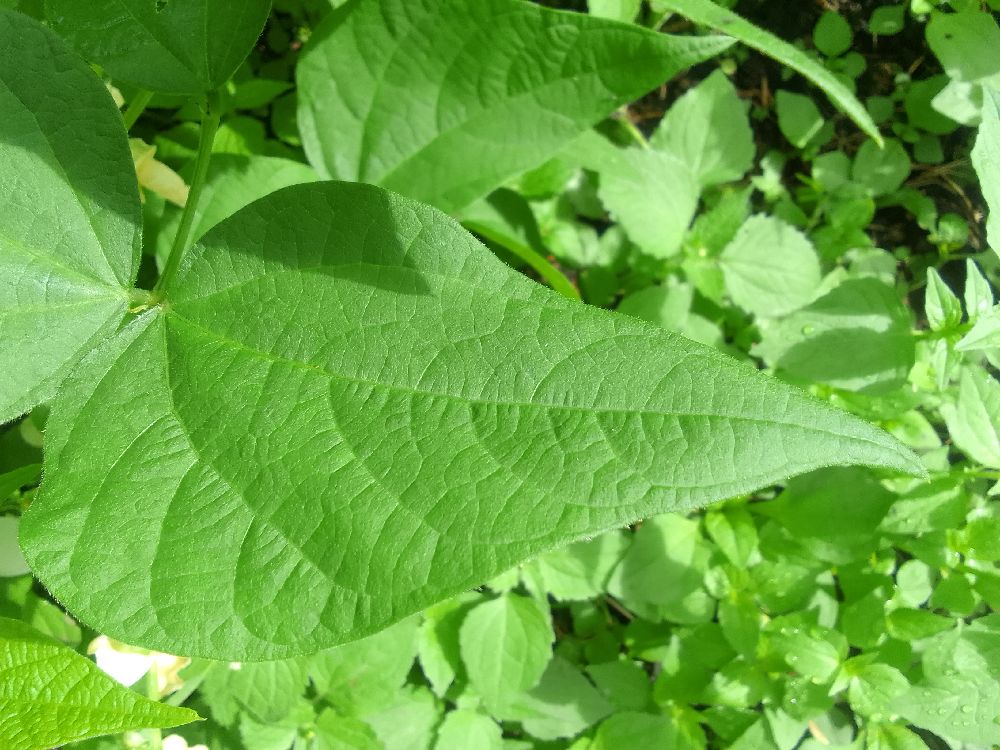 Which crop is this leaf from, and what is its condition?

common bean, healthy
